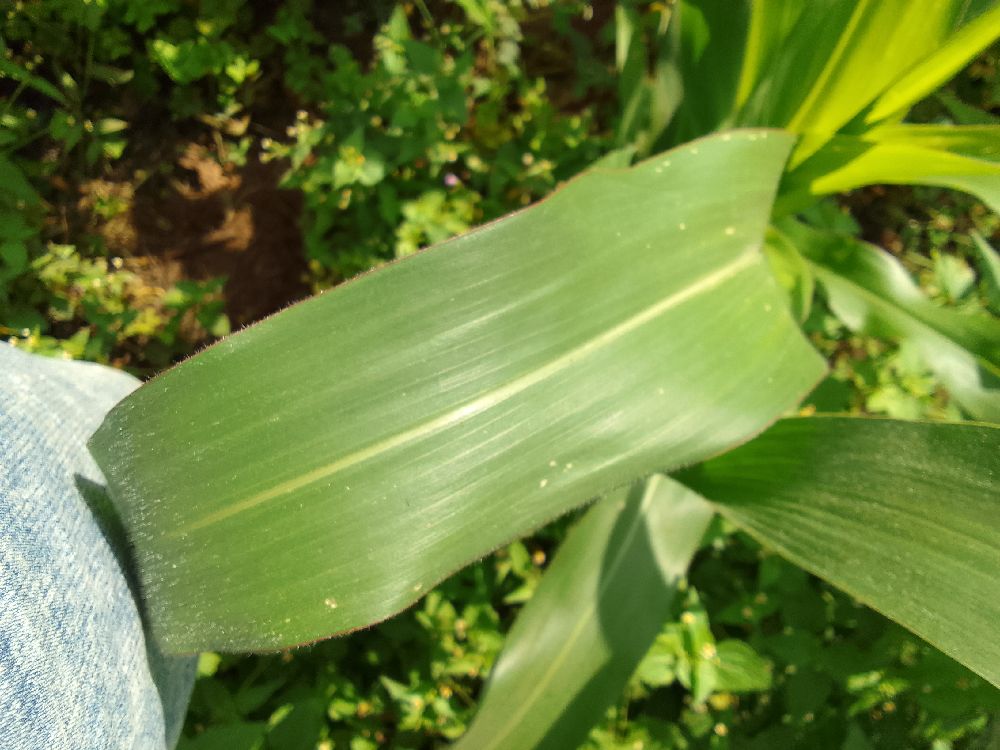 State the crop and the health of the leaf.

maize, healthy
